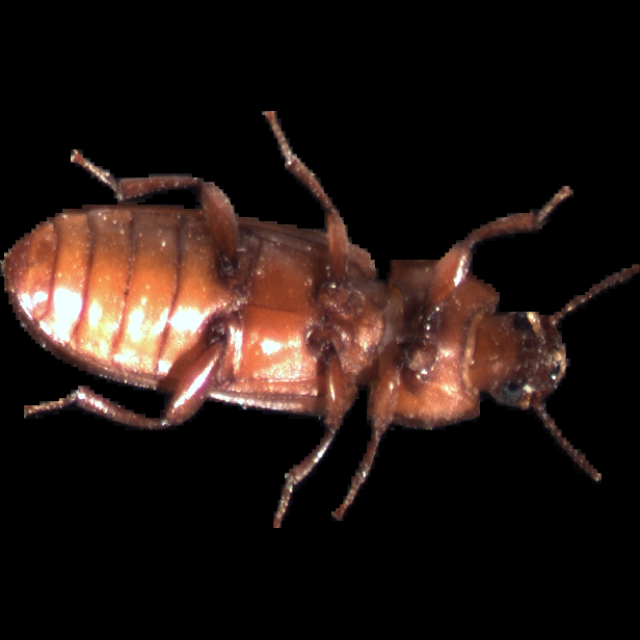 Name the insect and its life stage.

mealworm beetle
